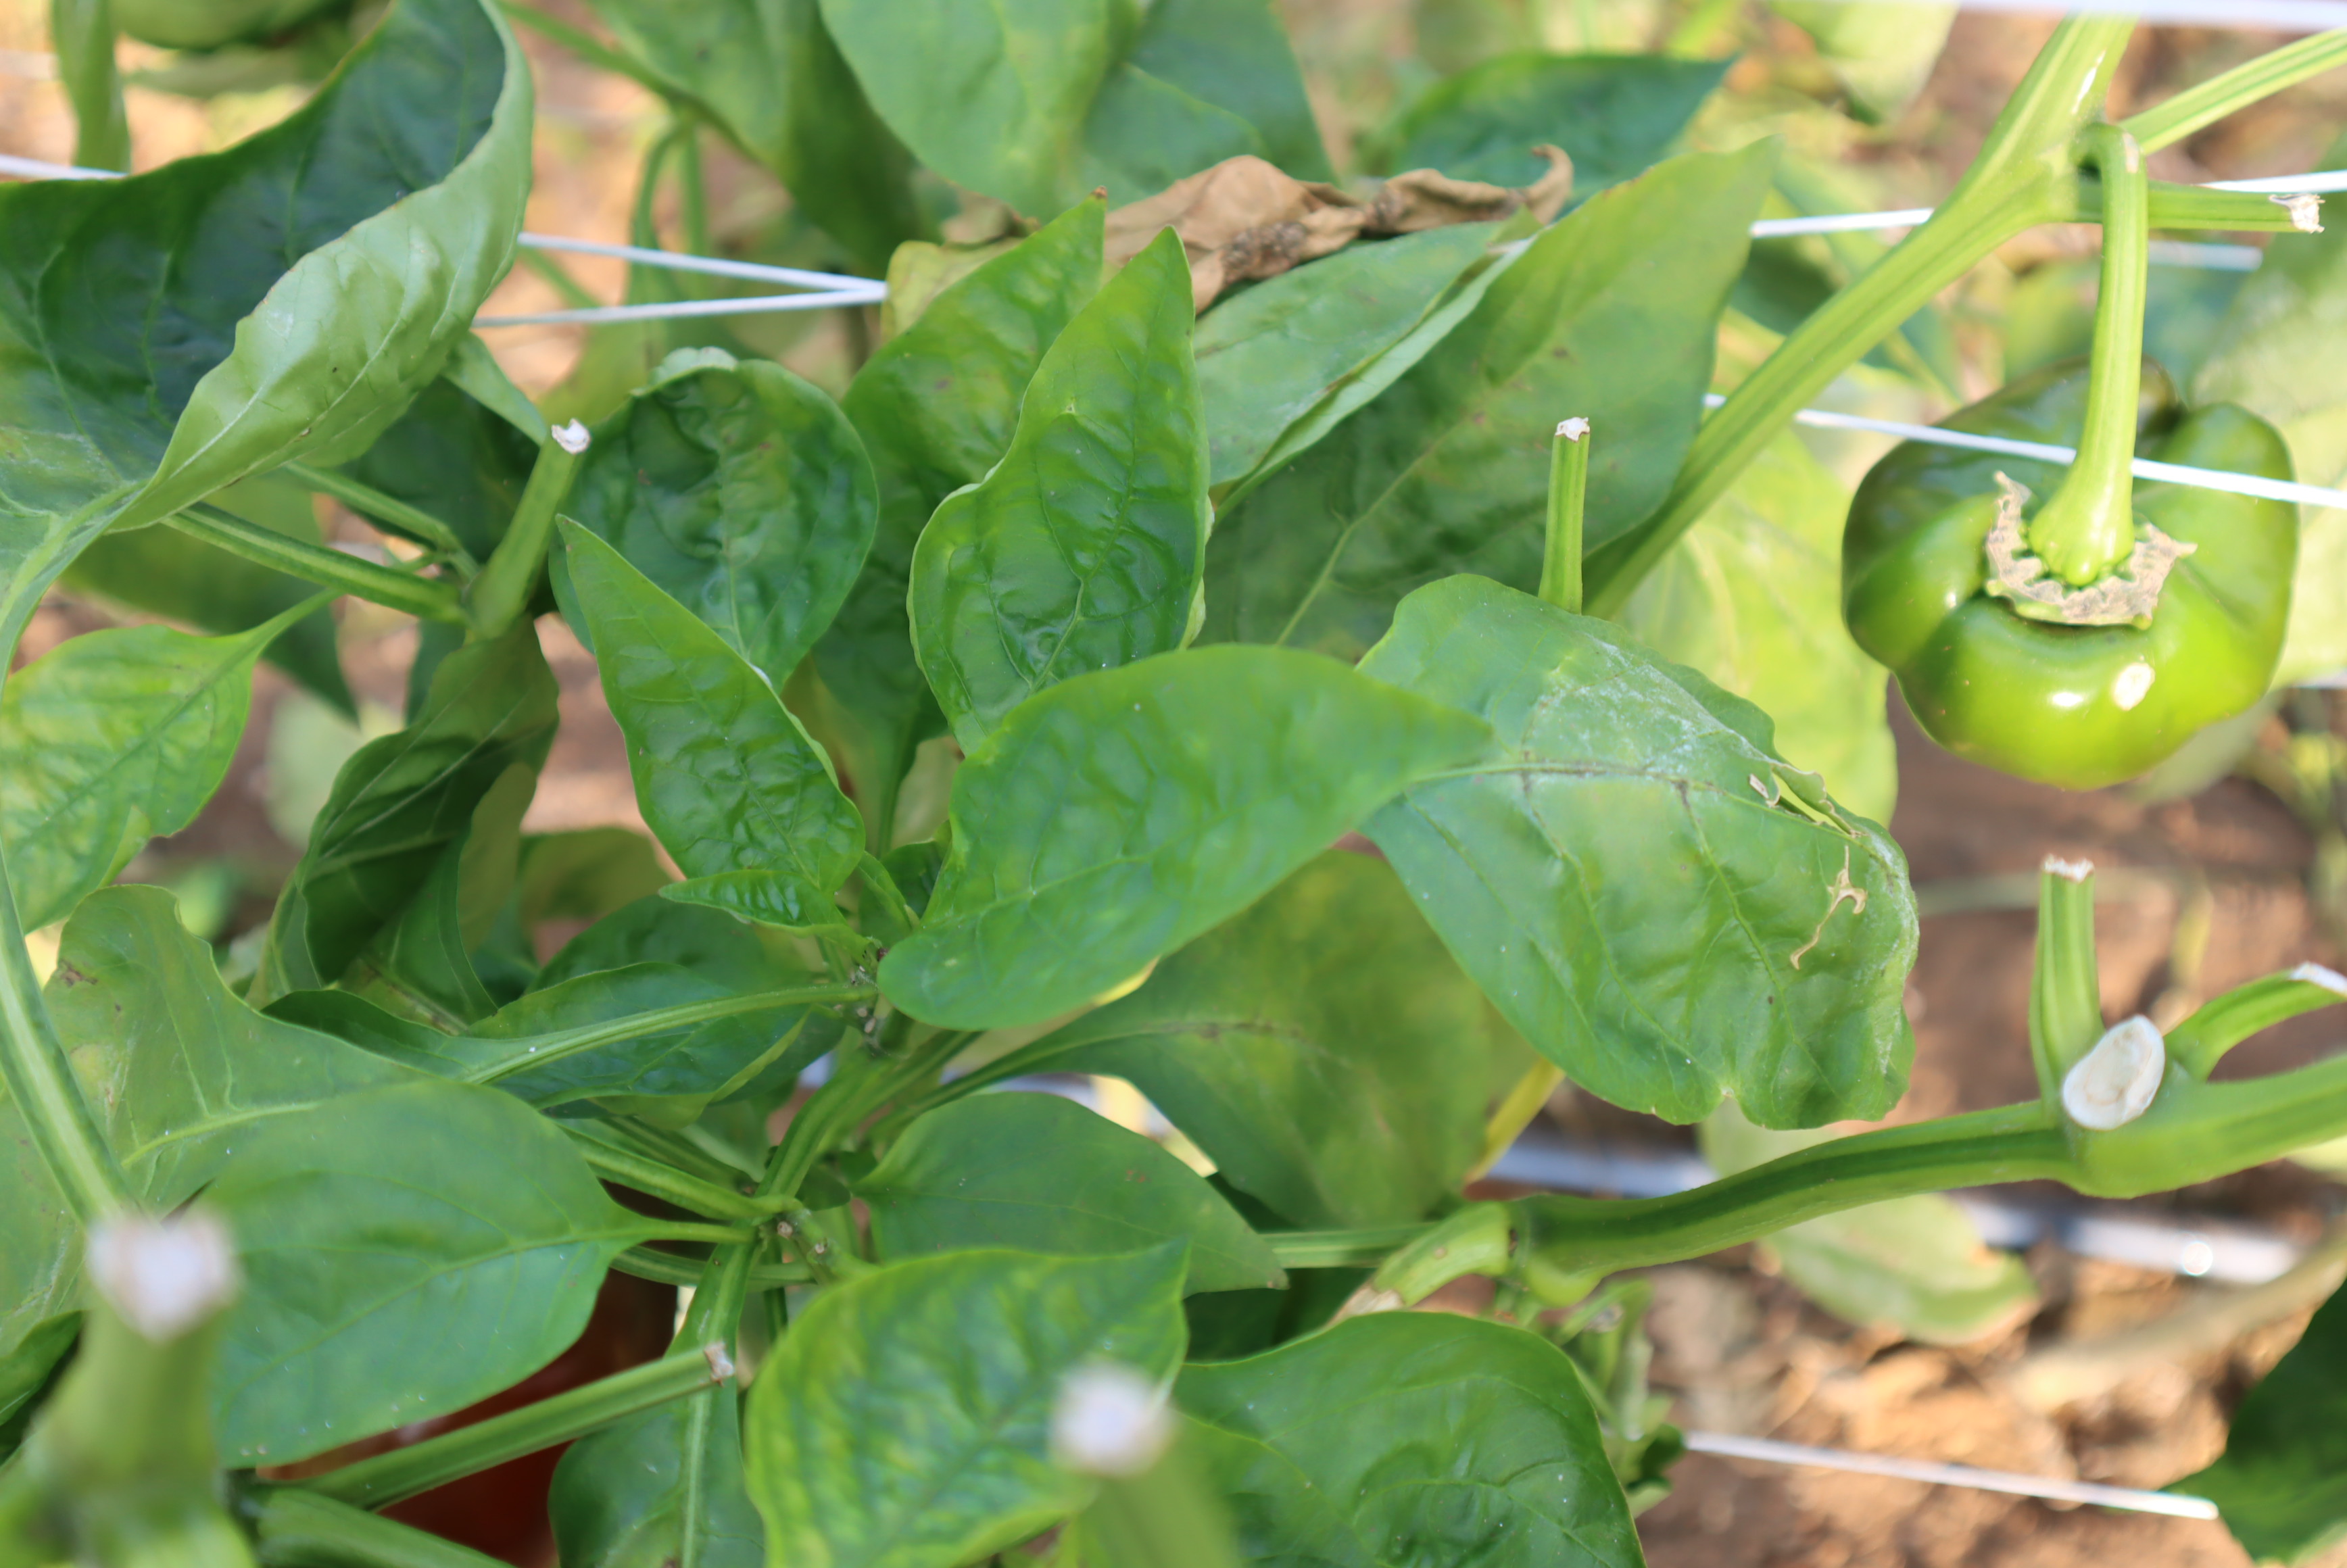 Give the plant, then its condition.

bell pepper, healthy
